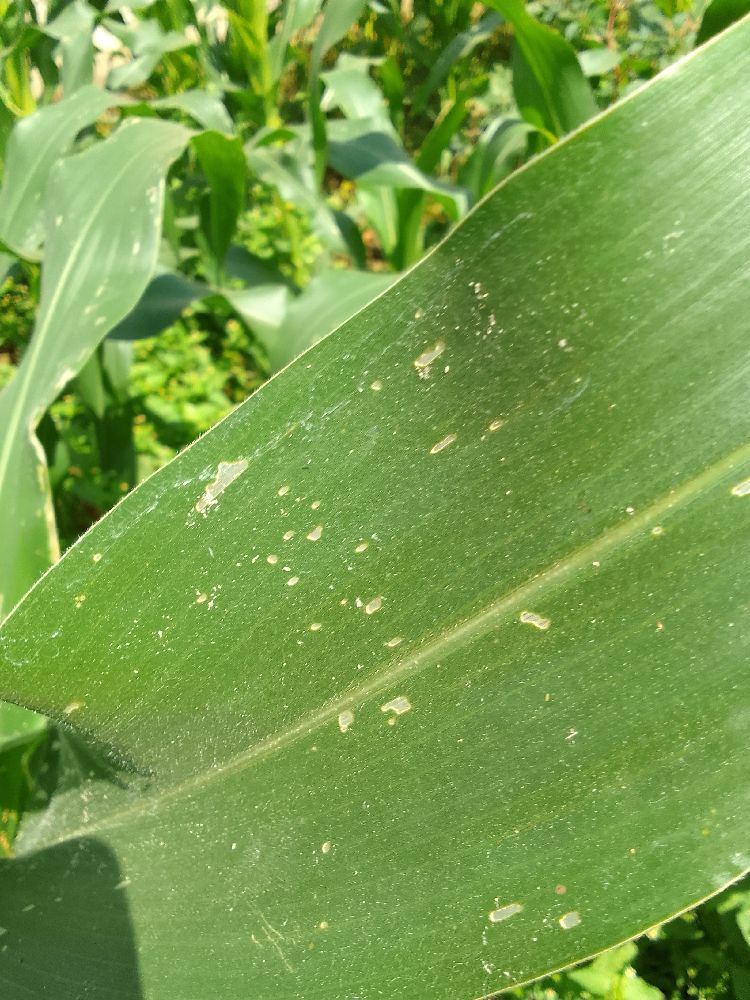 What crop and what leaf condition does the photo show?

maize, healthy
